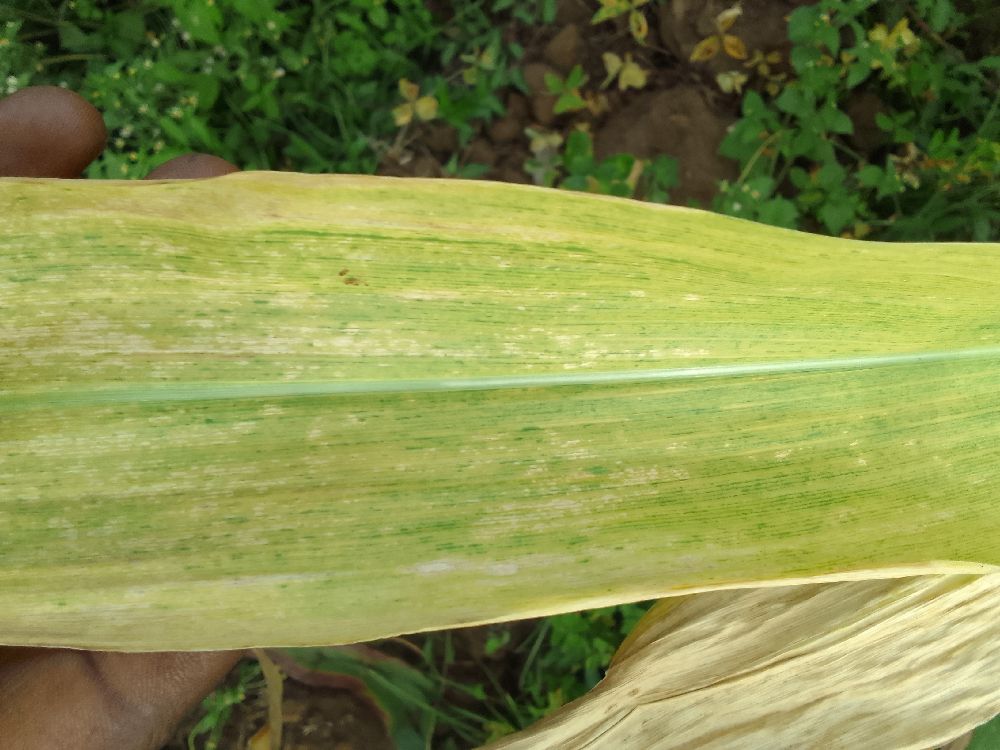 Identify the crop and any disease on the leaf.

maize, maize lethal necrosis
